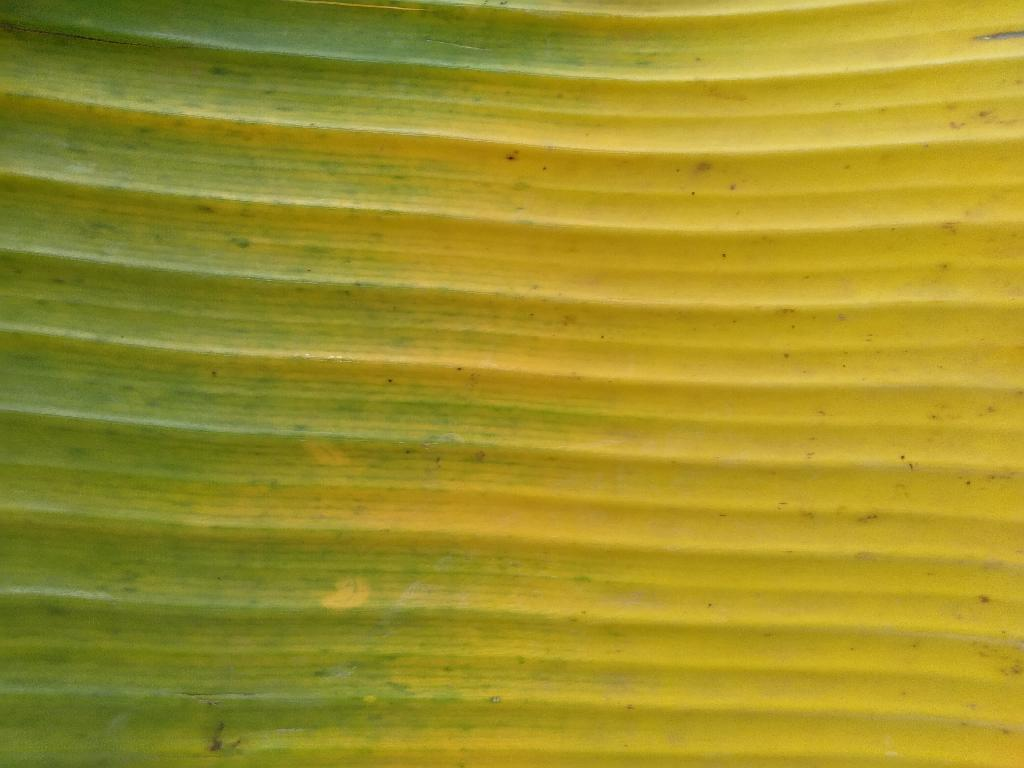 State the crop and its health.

banana, fusarium wilt race 1
